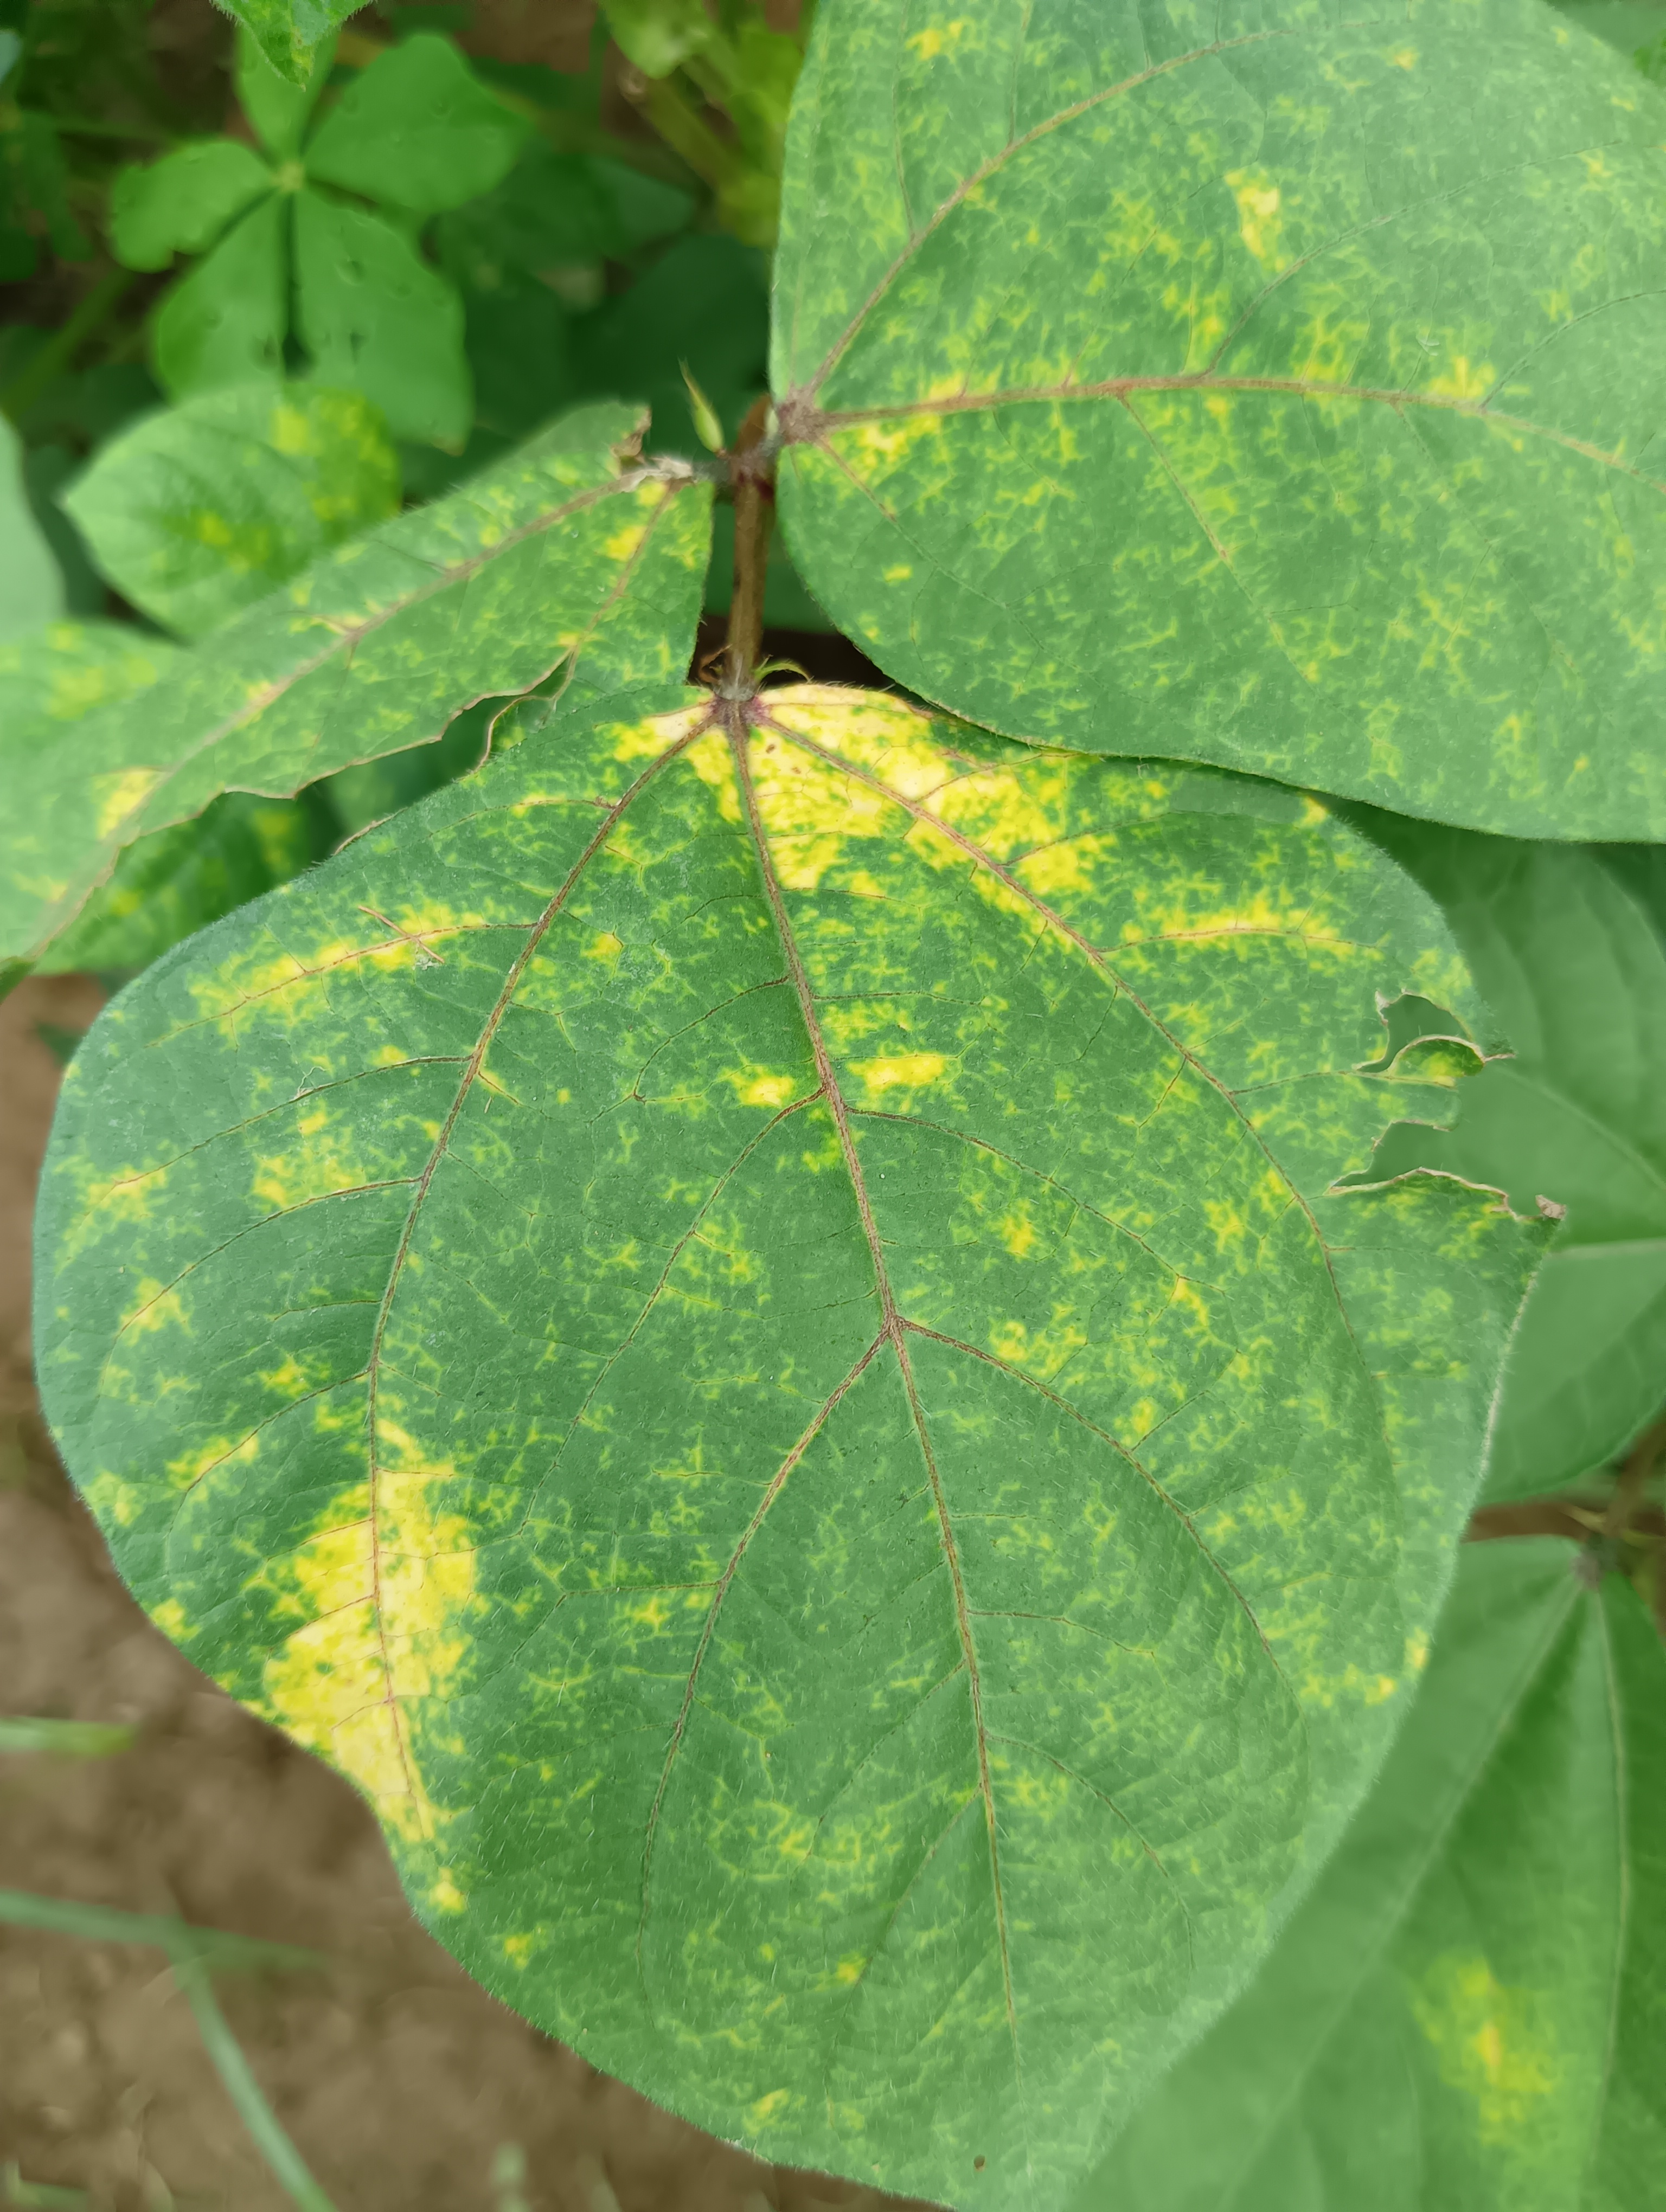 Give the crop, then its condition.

mungbean, yellow mosaic
